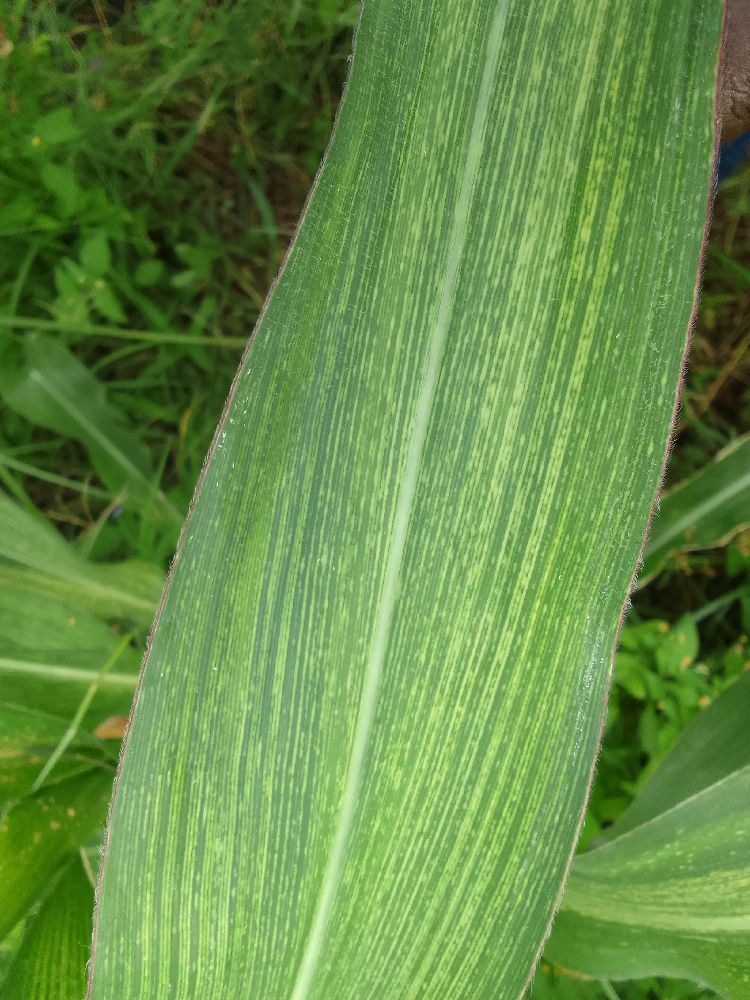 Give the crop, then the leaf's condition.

maize, maize streak virus
